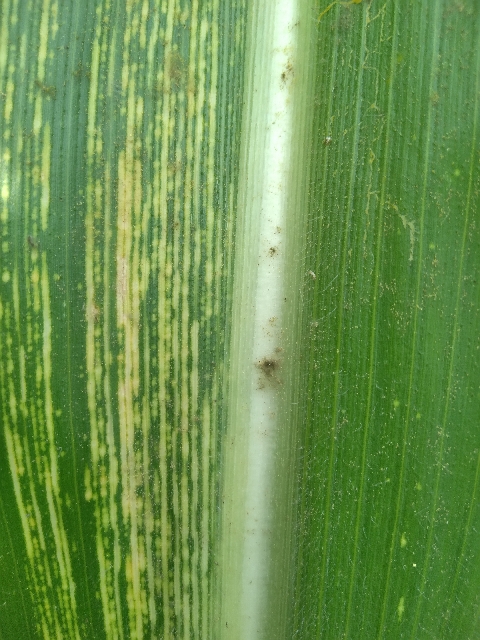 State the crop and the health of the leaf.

maize, maize streak virus
